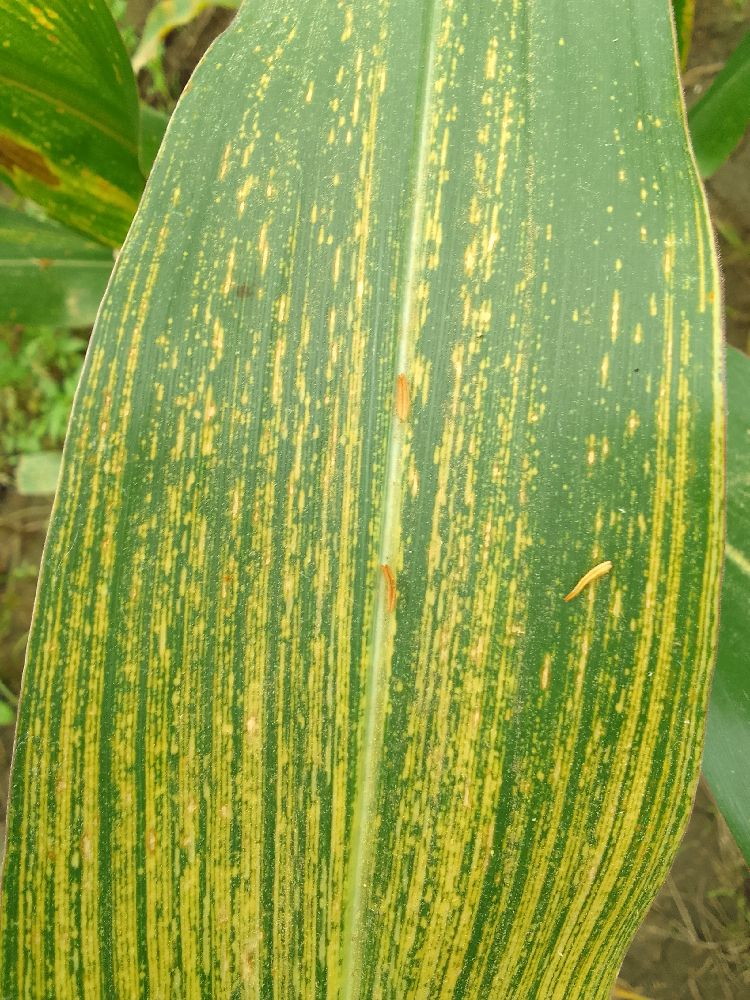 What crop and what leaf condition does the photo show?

maize, maize streak virus
